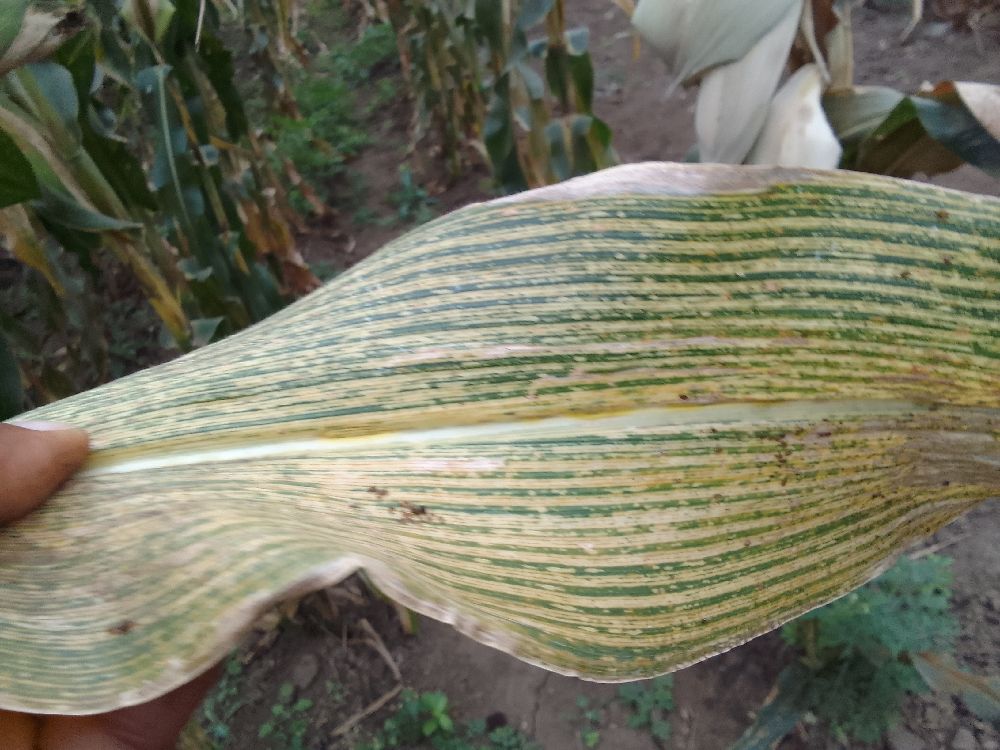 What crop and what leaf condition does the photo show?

maize, maize streak virus
